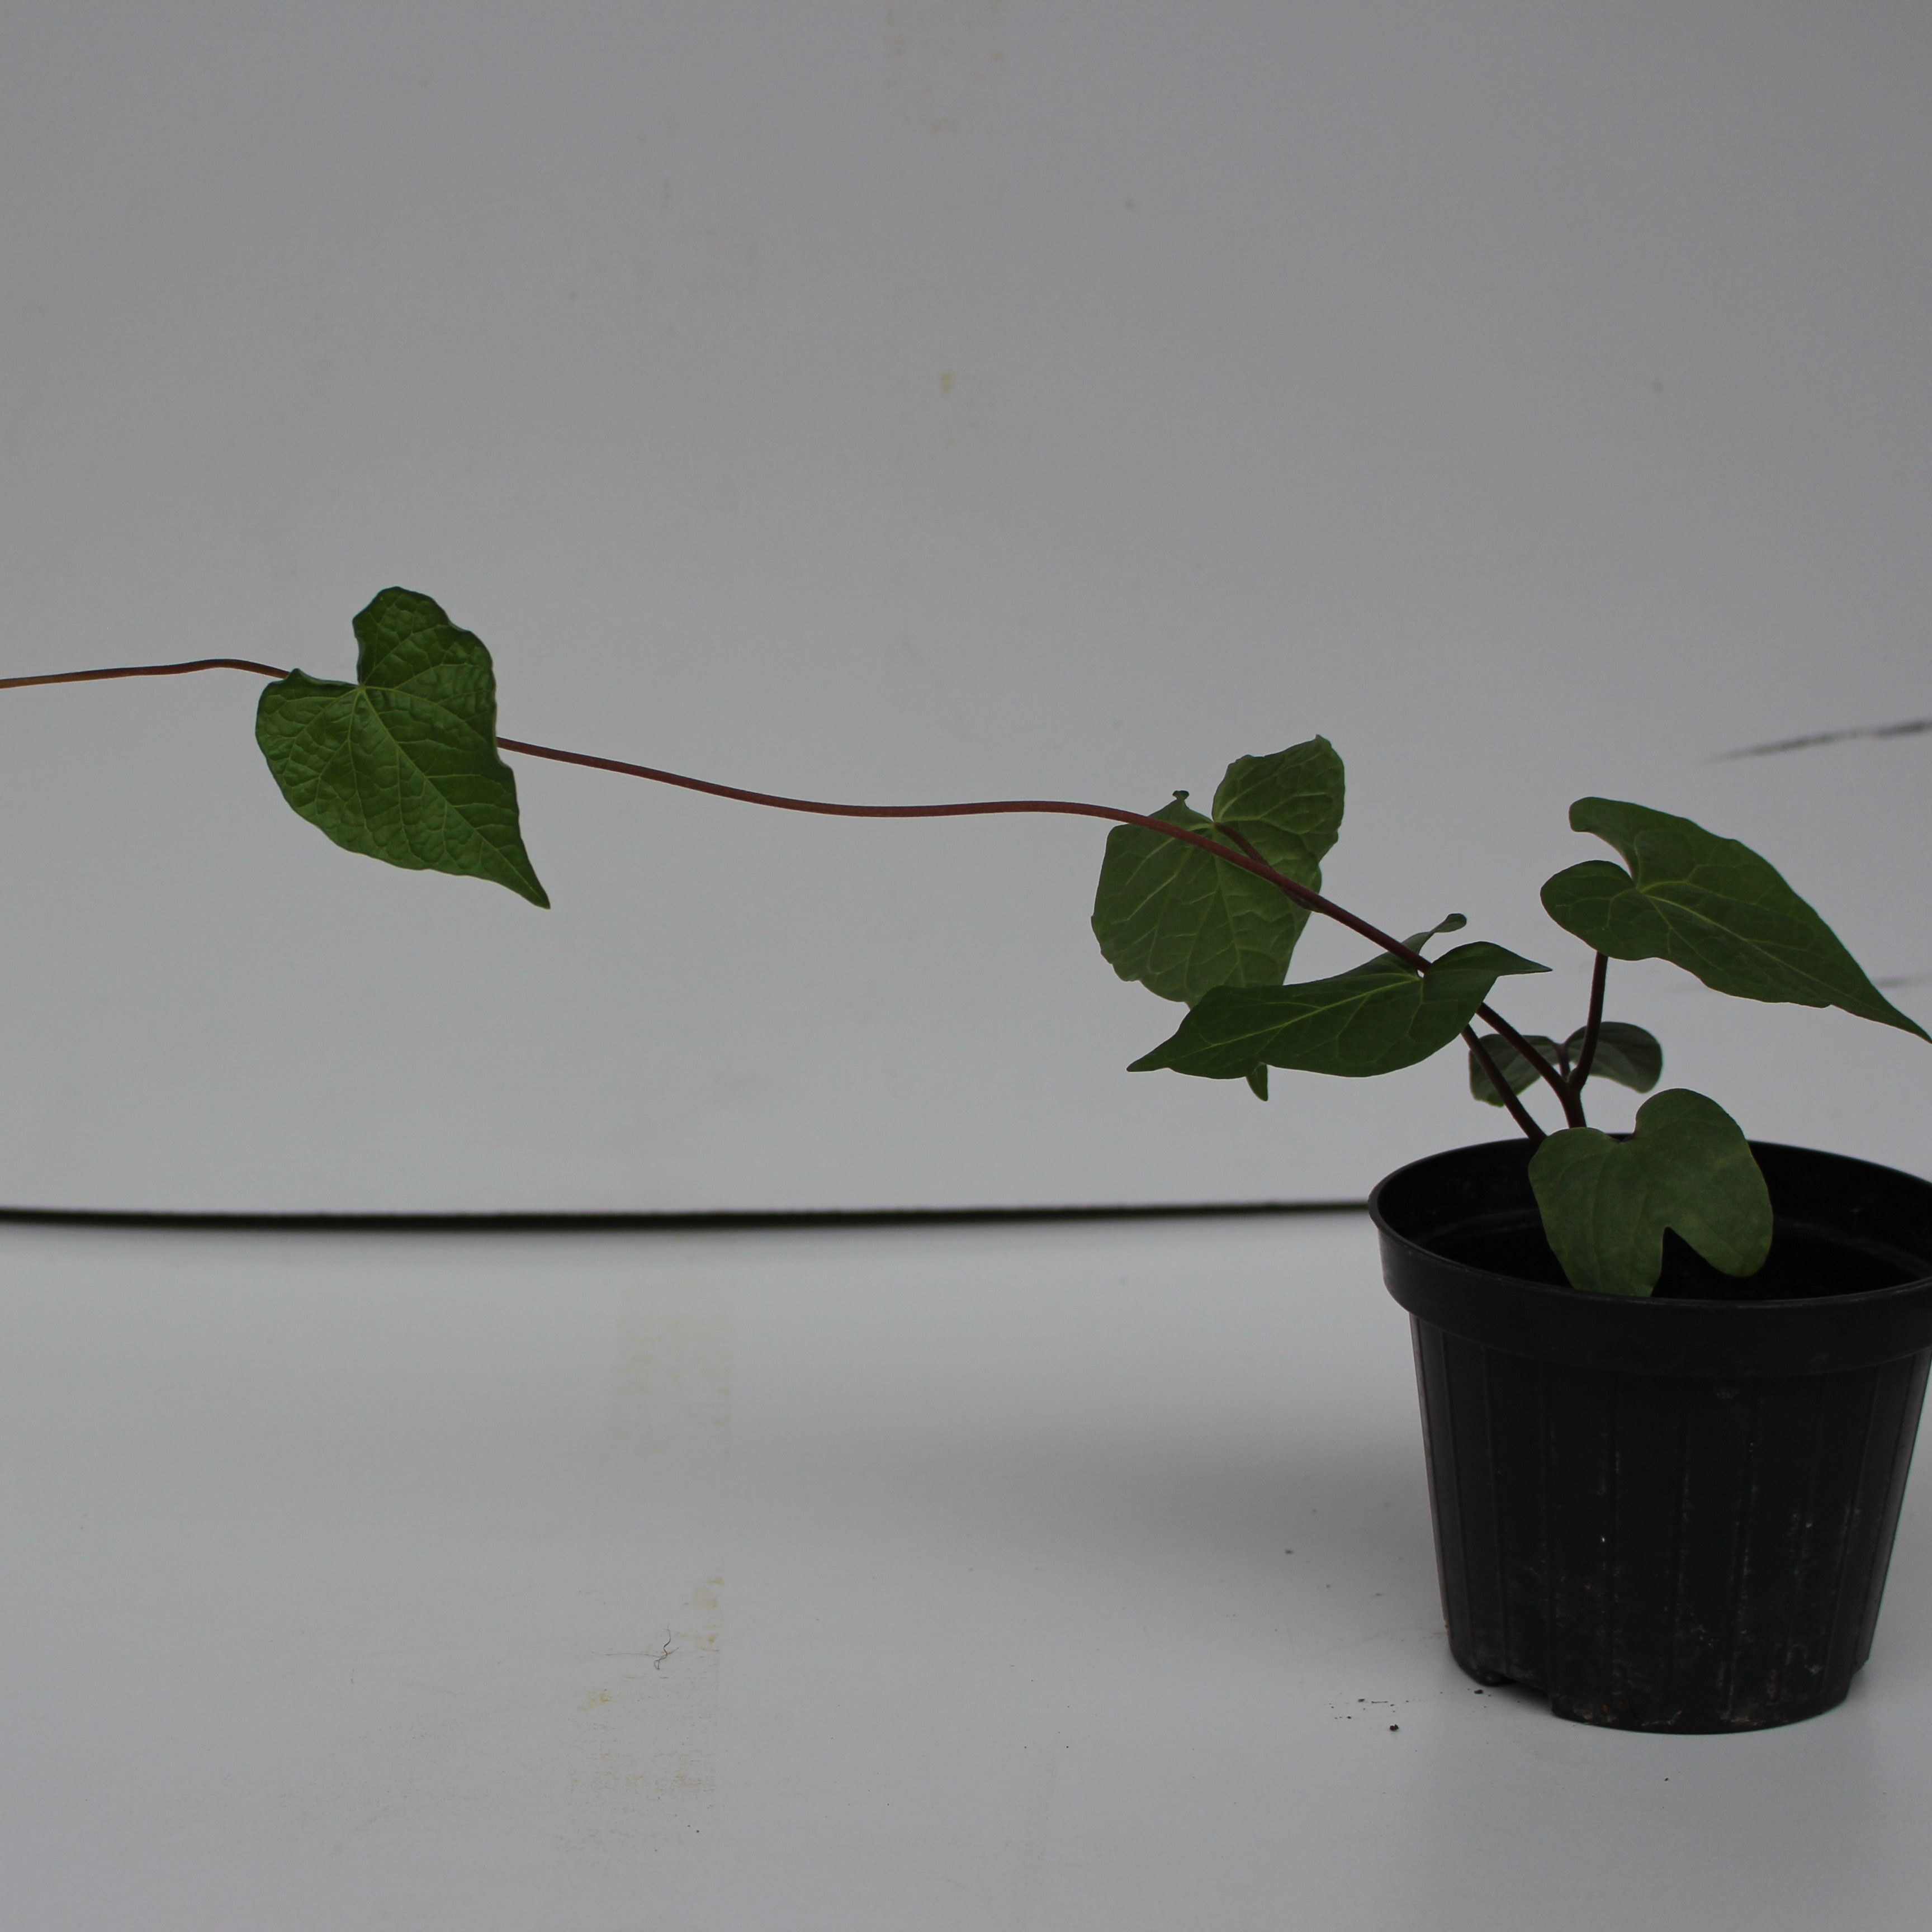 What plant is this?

Convolvulus arvensis
